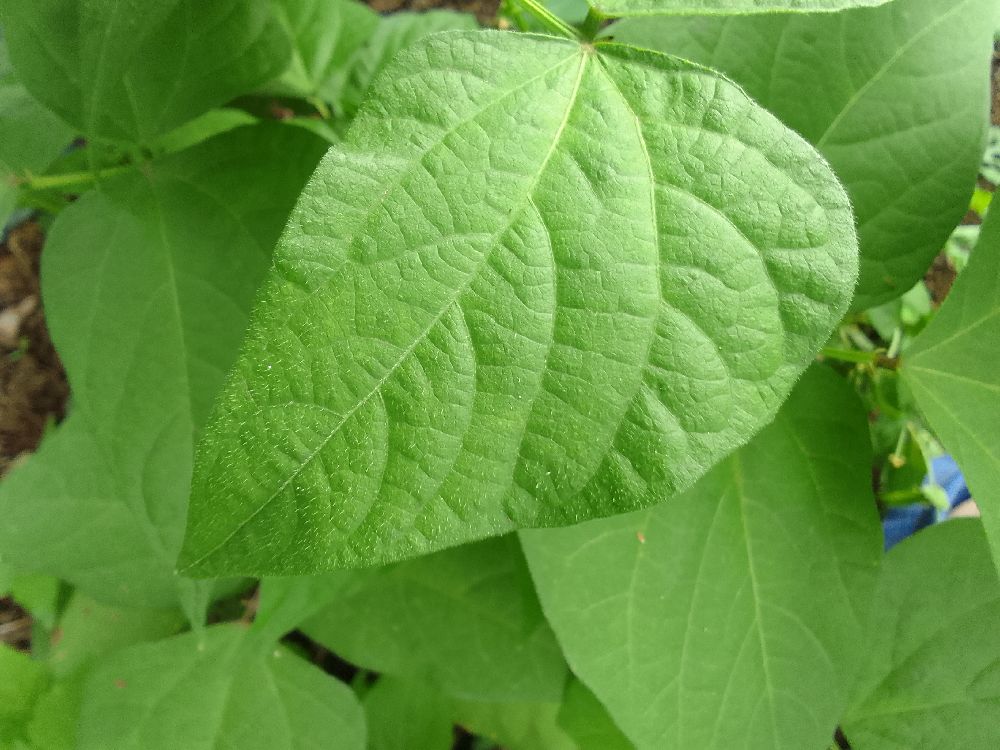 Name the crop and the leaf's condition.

common bean, healthy
